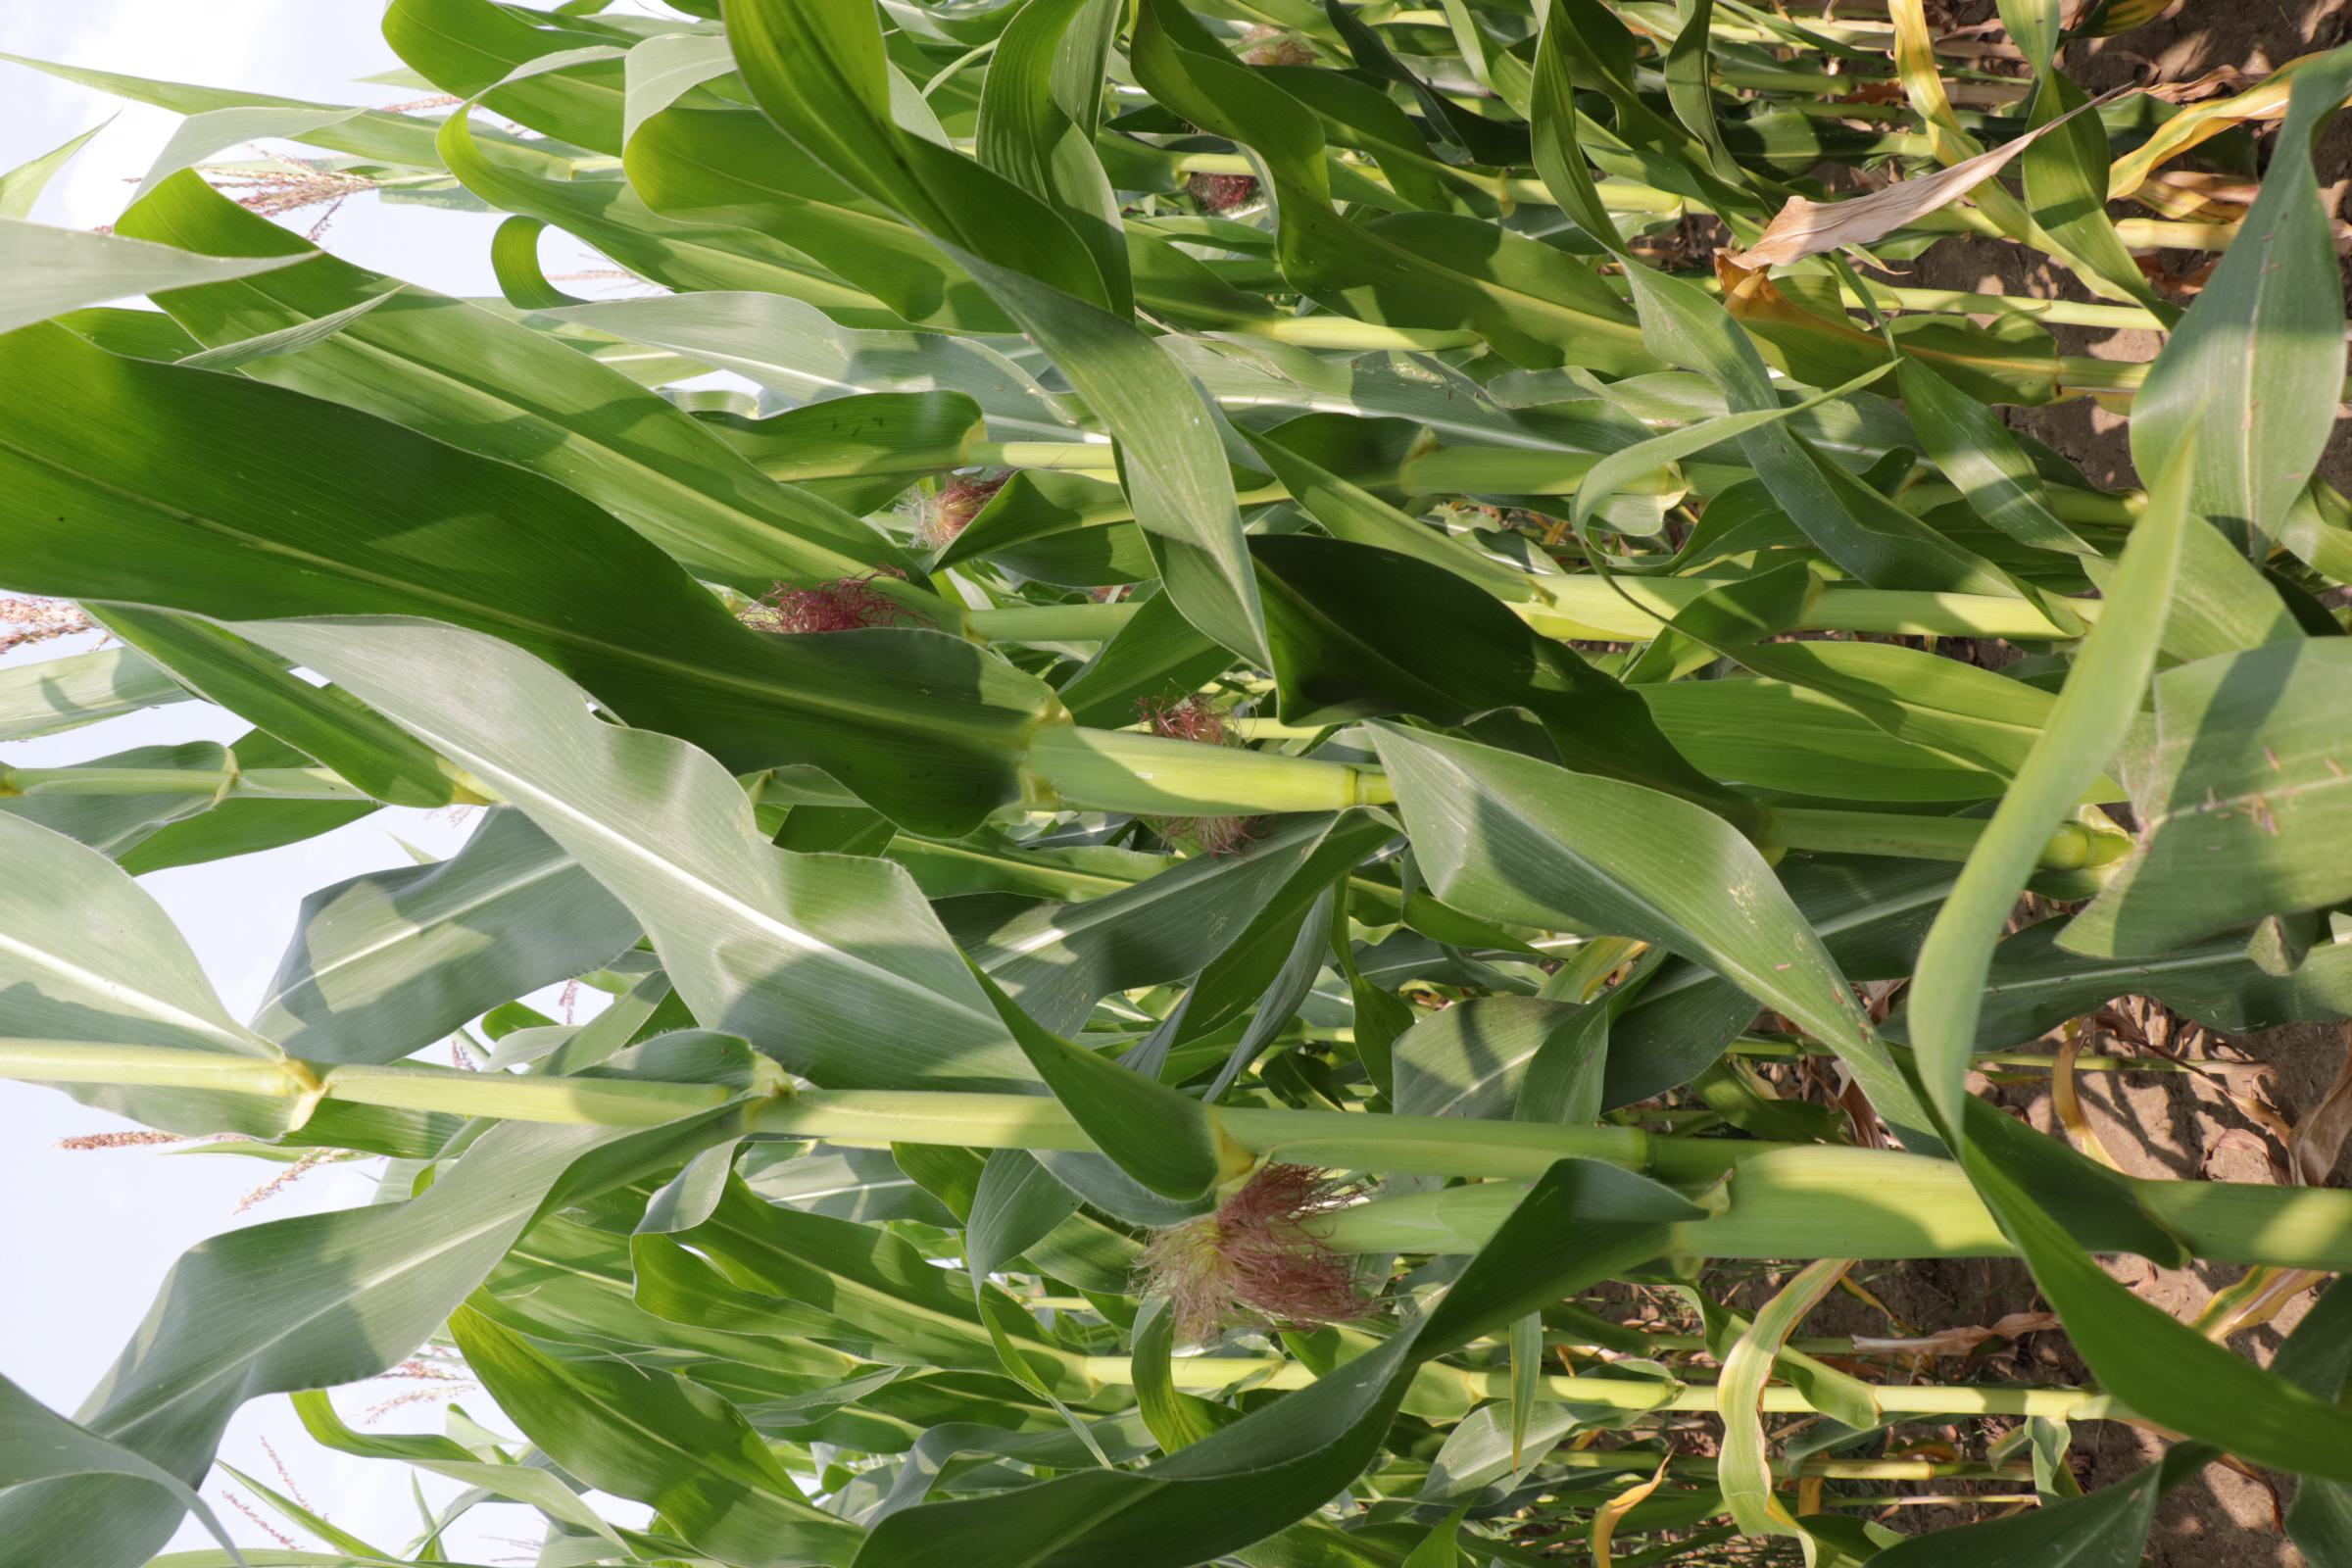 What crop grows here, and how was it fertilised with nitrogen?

maize, full nitrogen fertilisation
